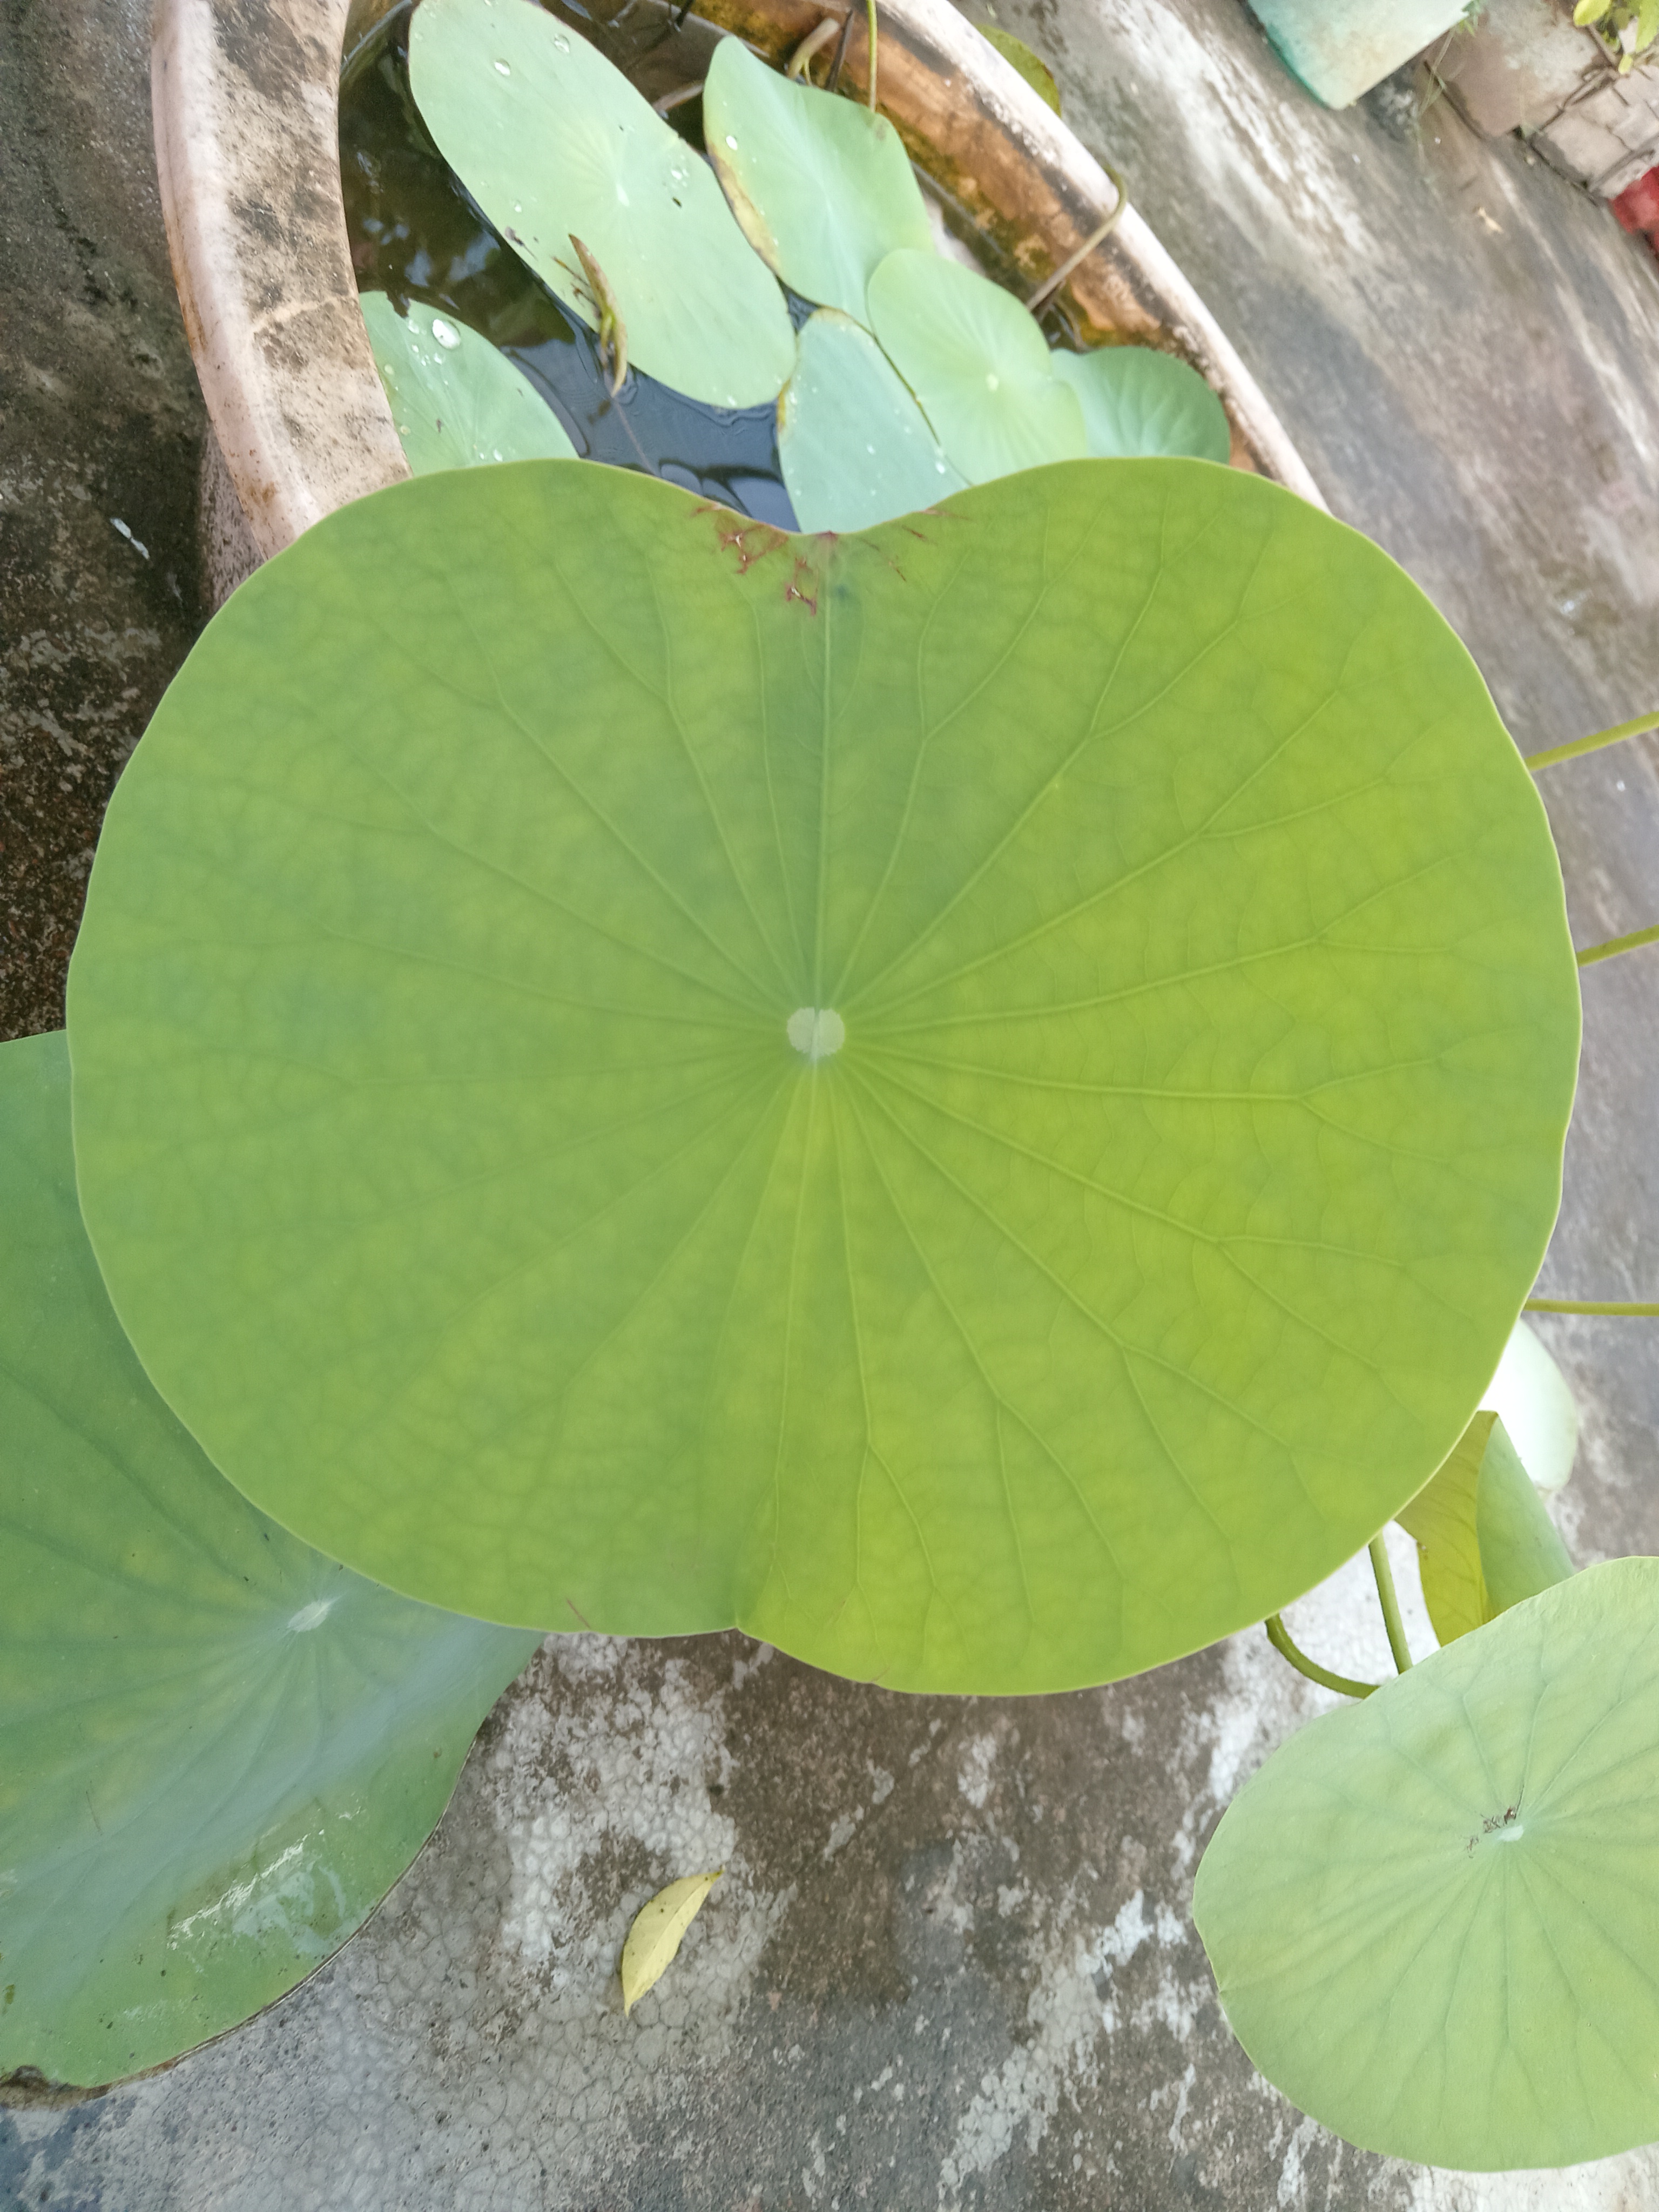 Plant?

lotus
